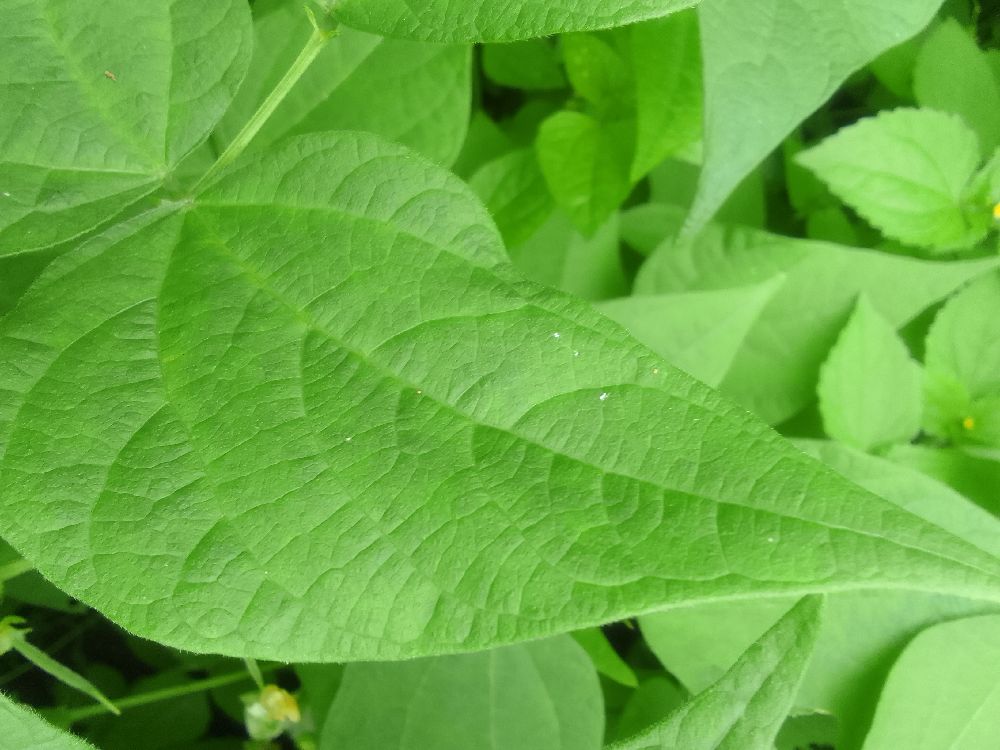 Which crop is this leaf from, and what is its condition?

common bean, healthy
